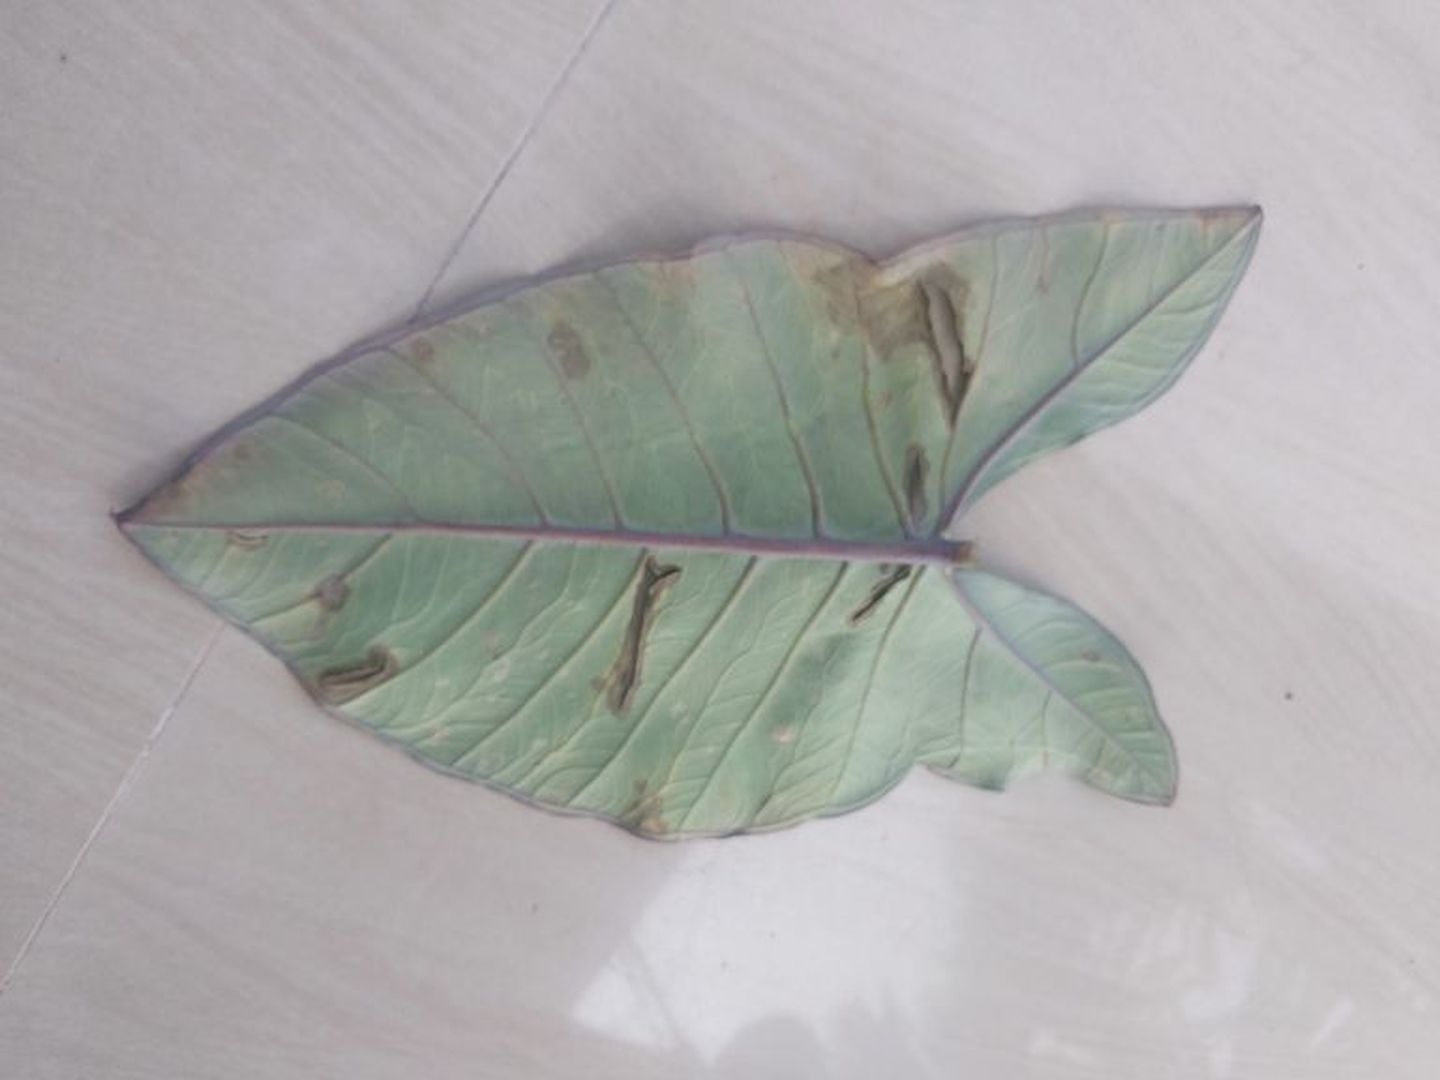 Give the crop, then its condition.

taro, leaf blight
